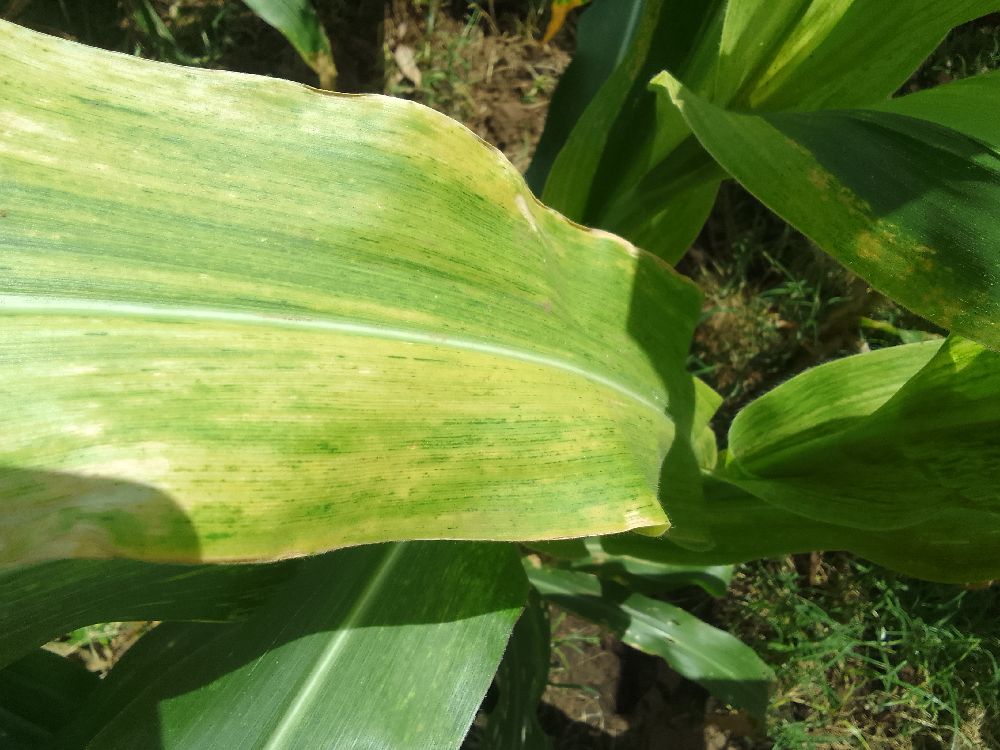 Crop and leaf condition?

maize, maize lethal necrosis
